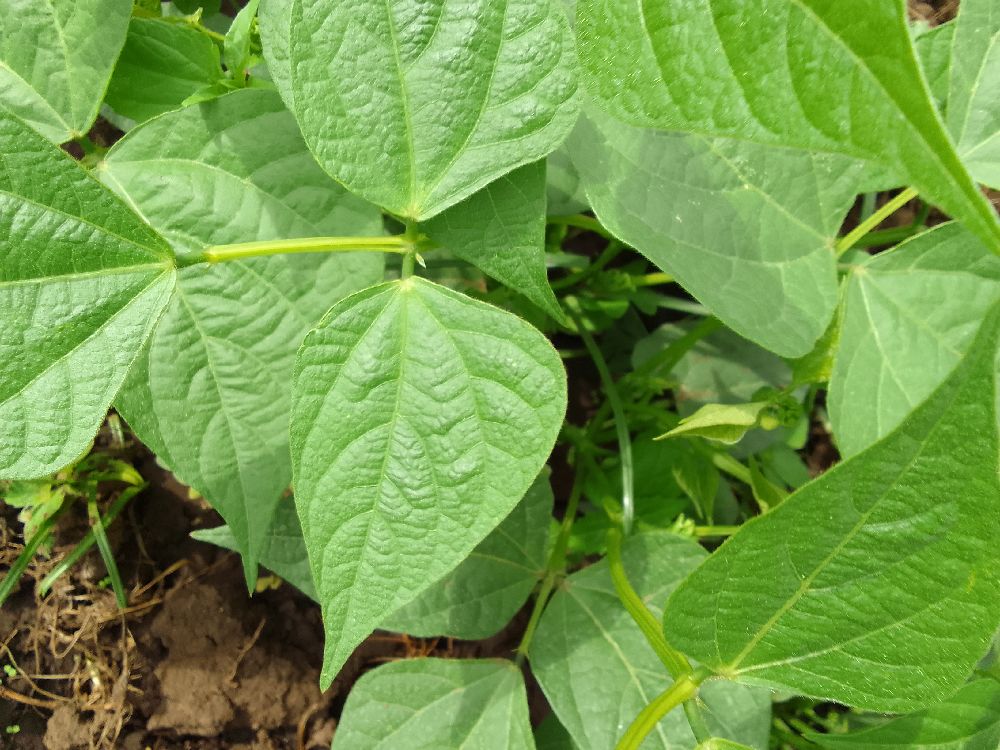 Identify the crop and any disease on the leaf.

common bean, healthy
